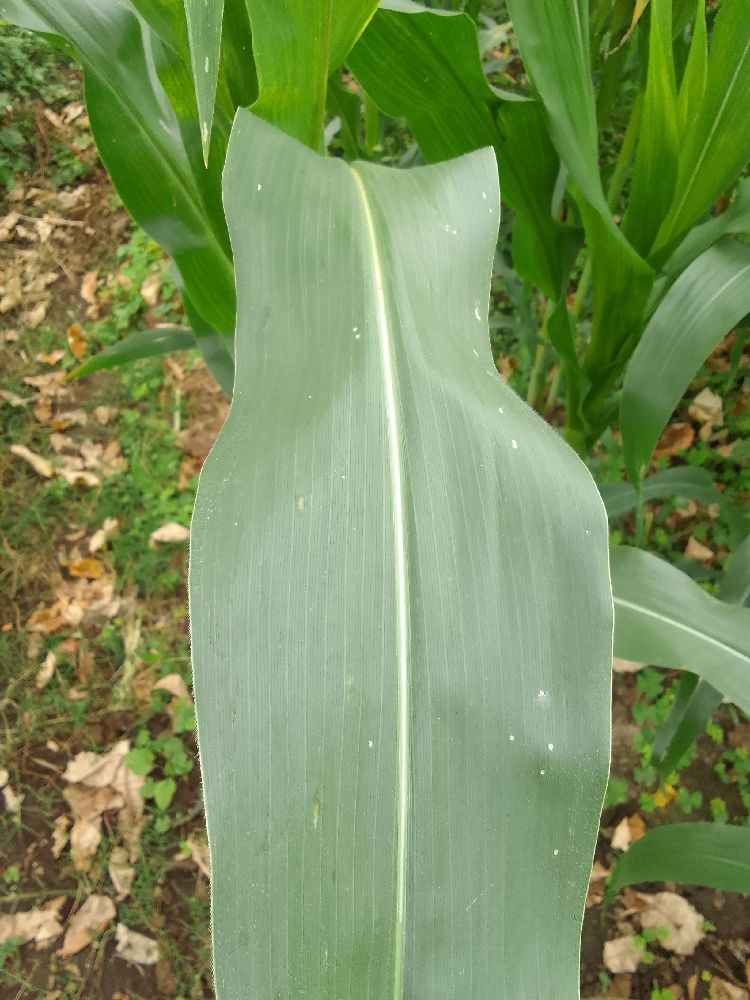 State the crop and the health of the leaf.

maize, healthy
